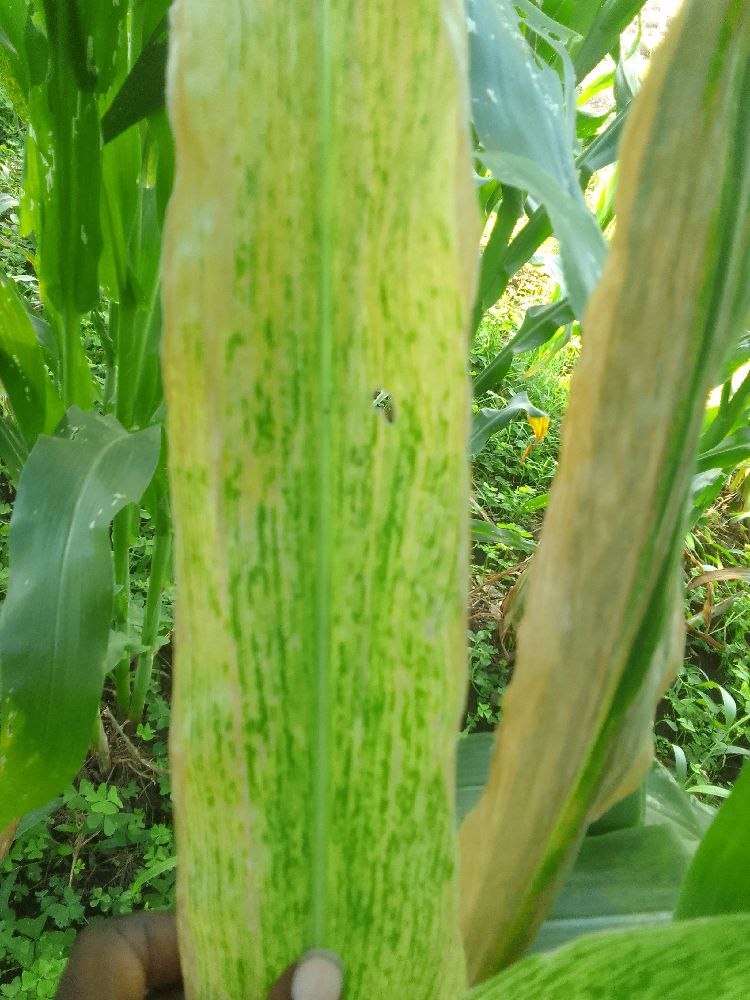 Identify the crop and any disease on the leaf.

maize, maize lethal necrosis
